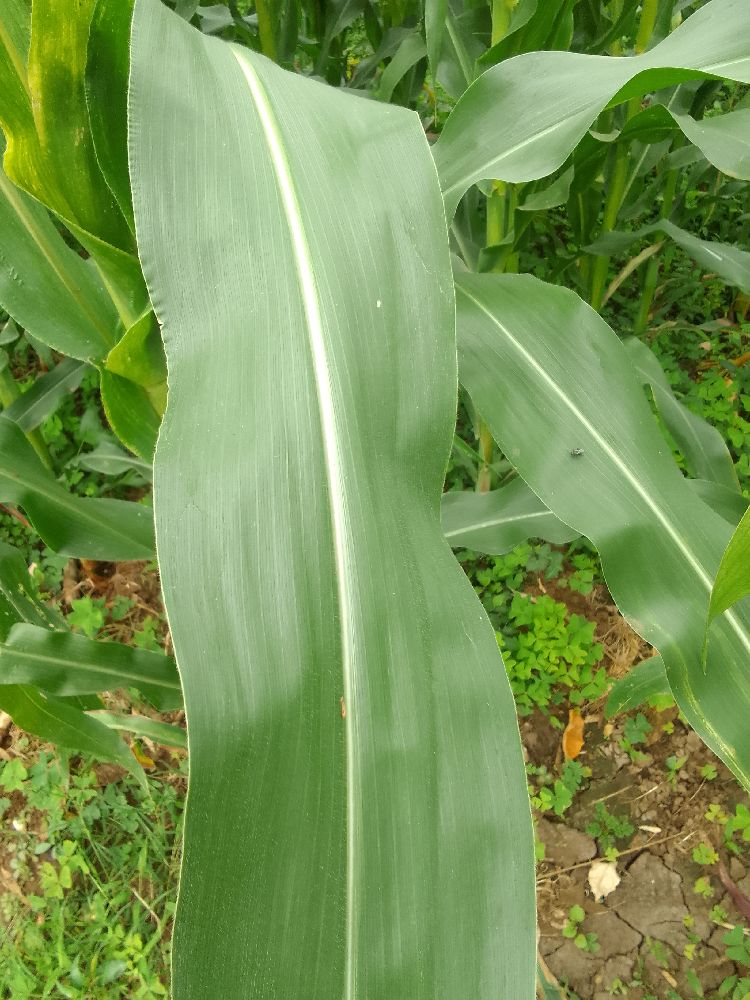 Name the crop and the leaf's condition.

maize, healthy
